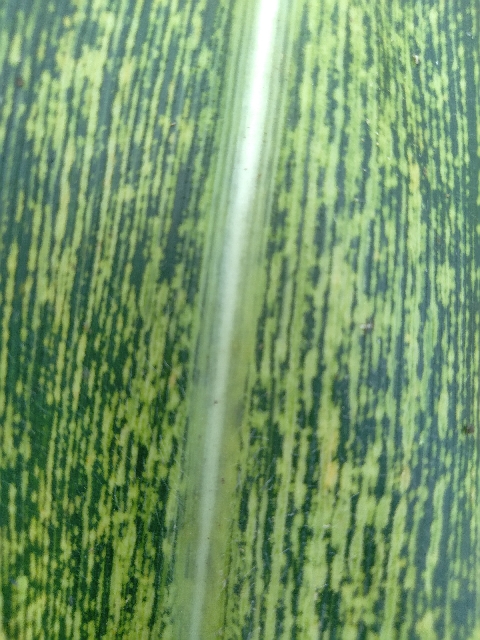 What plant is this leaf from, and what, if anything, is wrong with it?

maize, maize streak virus
